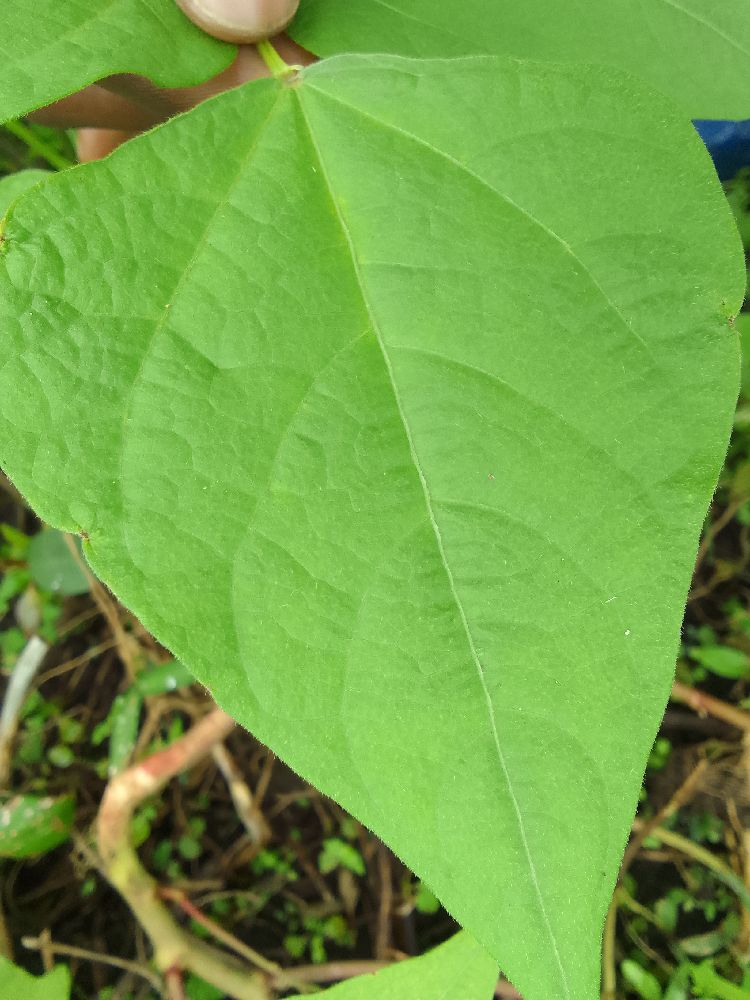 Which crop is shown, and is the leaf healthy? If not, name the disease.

common bean, healthy
